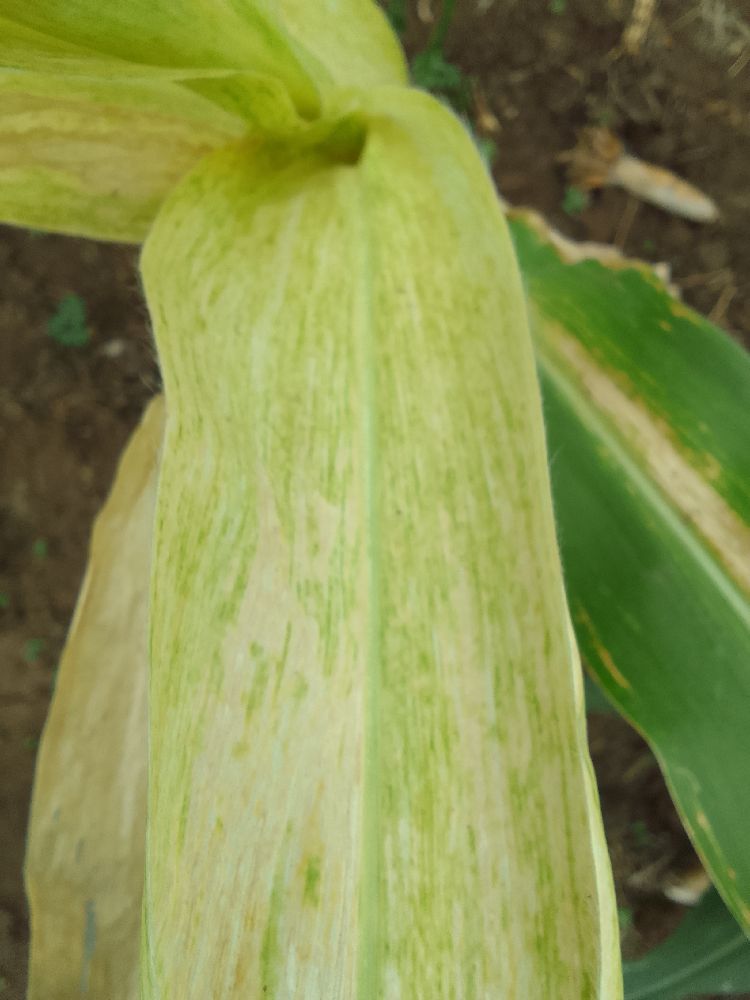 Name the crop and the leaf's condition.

maize, maize lethal necrosis
